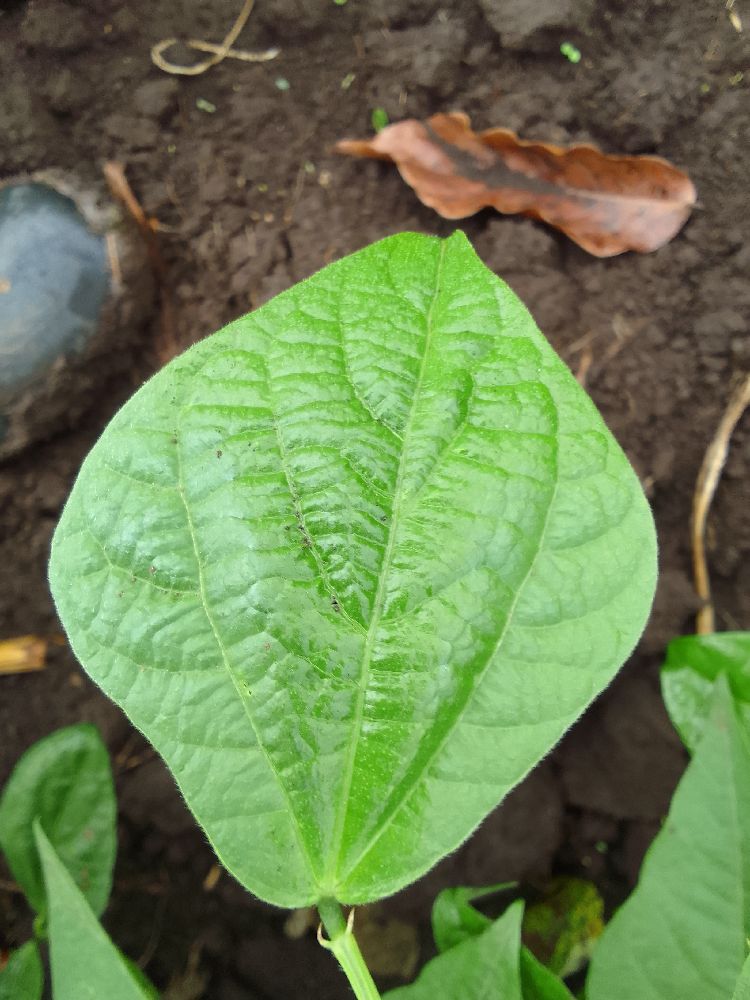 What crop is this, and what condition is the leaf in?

common bean, healthy
